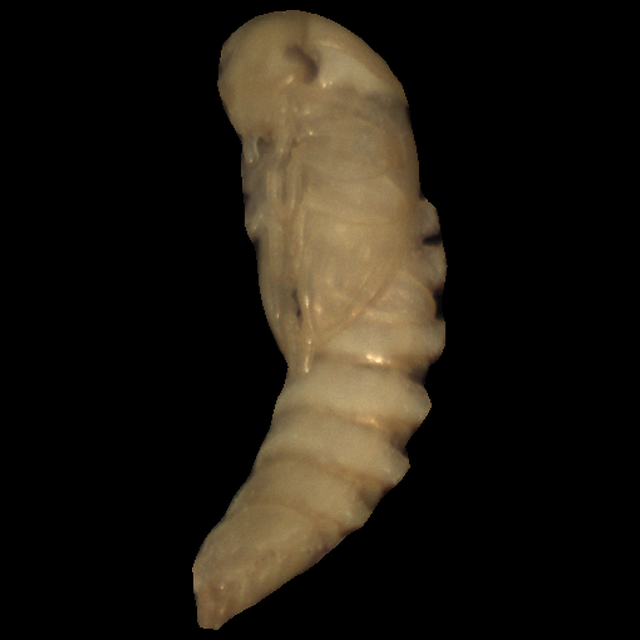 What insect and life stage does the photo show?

mealworm pupa
